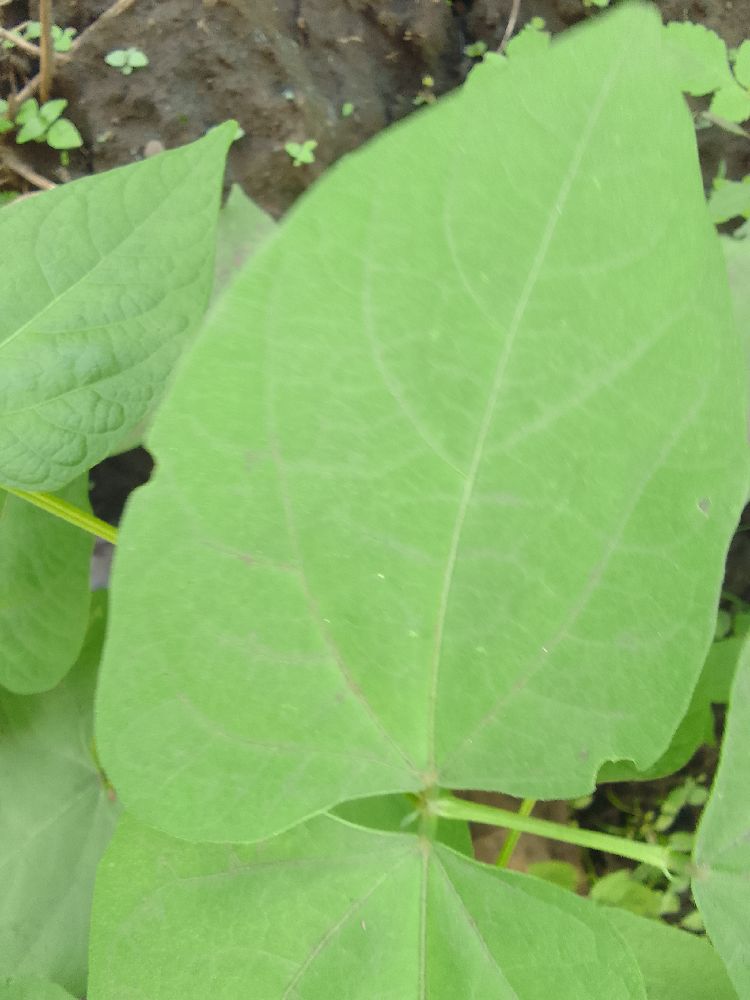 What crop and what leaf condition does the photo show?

common bean, healthy
